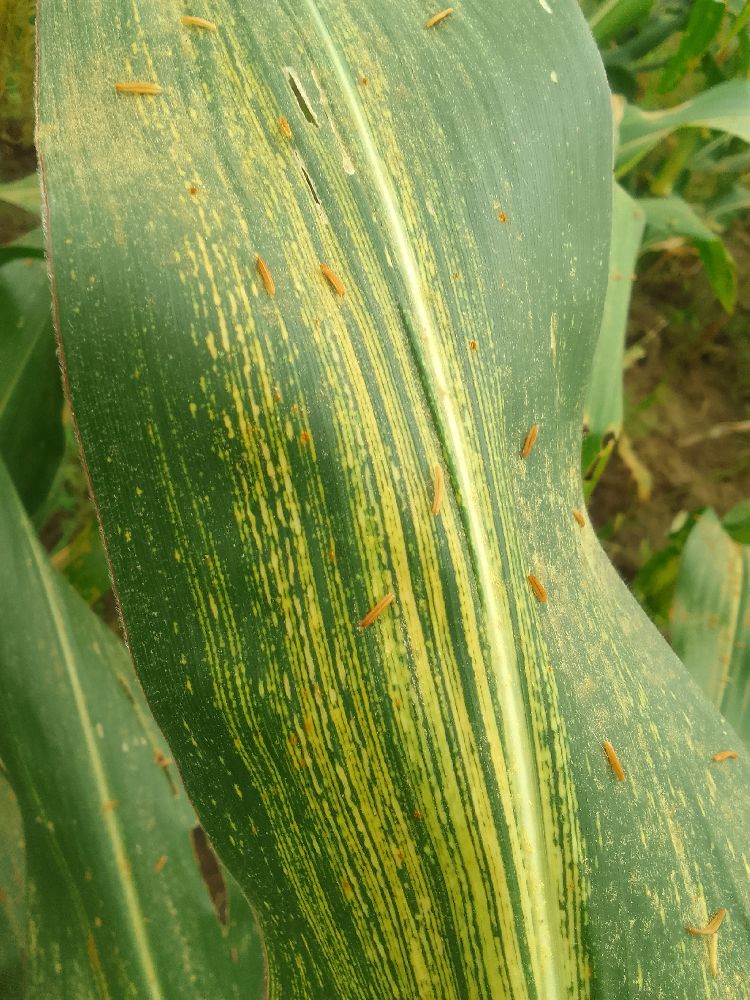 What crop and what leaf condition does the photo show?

maize, maize streak virus
